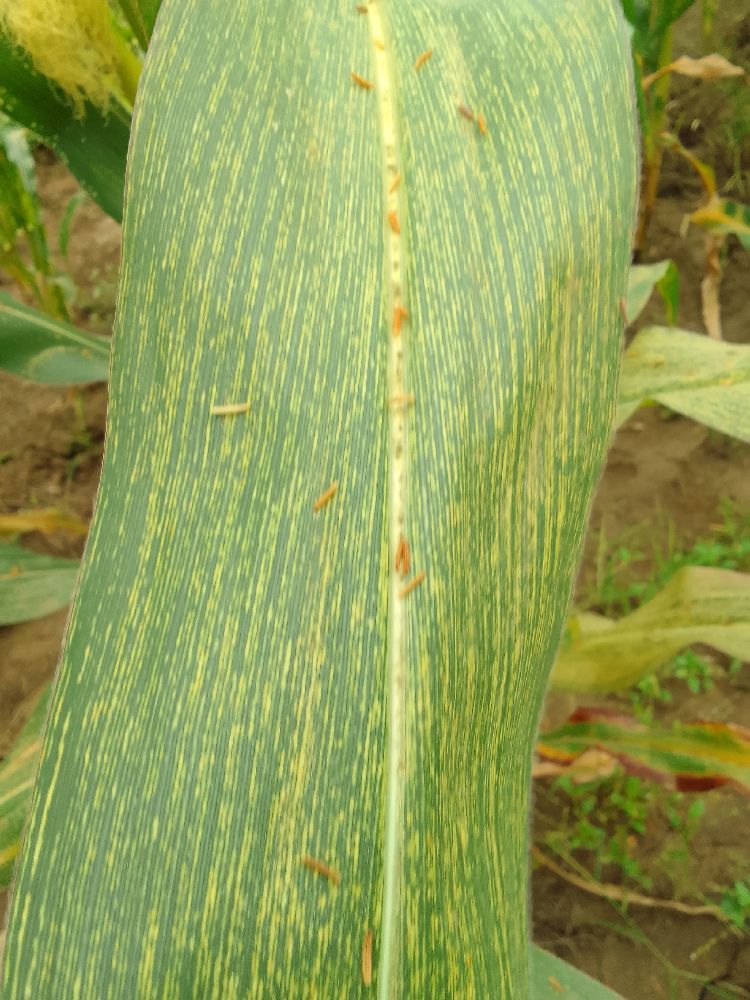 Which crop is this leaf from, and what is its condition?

maize, maize streak virus
